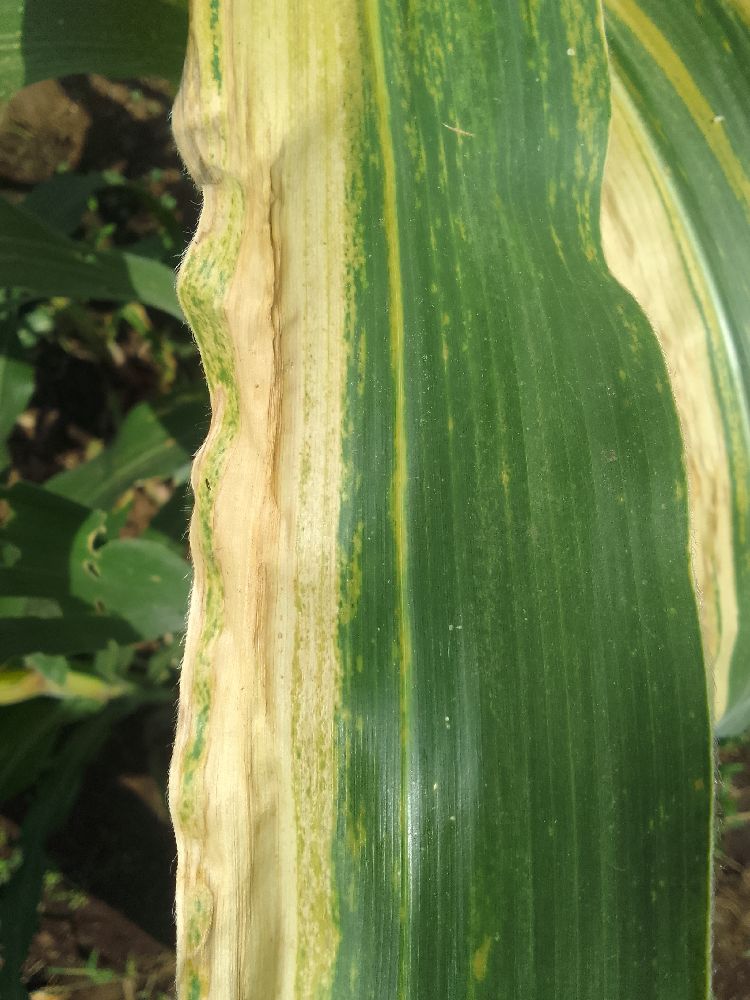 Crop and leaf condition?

maize, maize lethal necrosis
